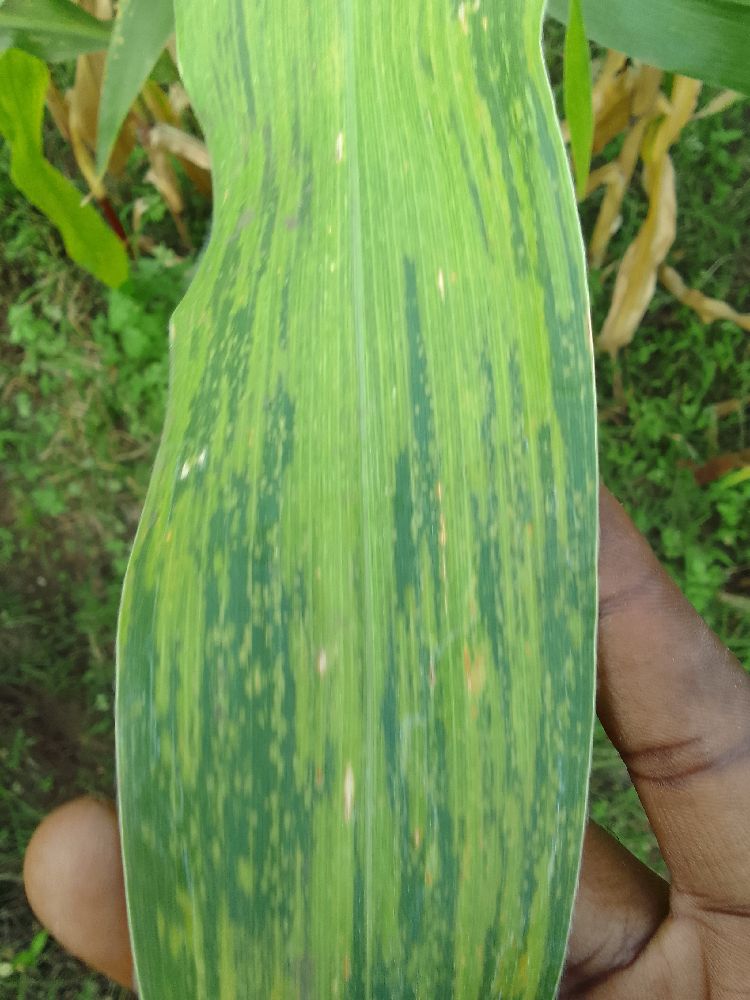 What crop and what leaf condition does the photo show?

maize, maize lethal necrosis
